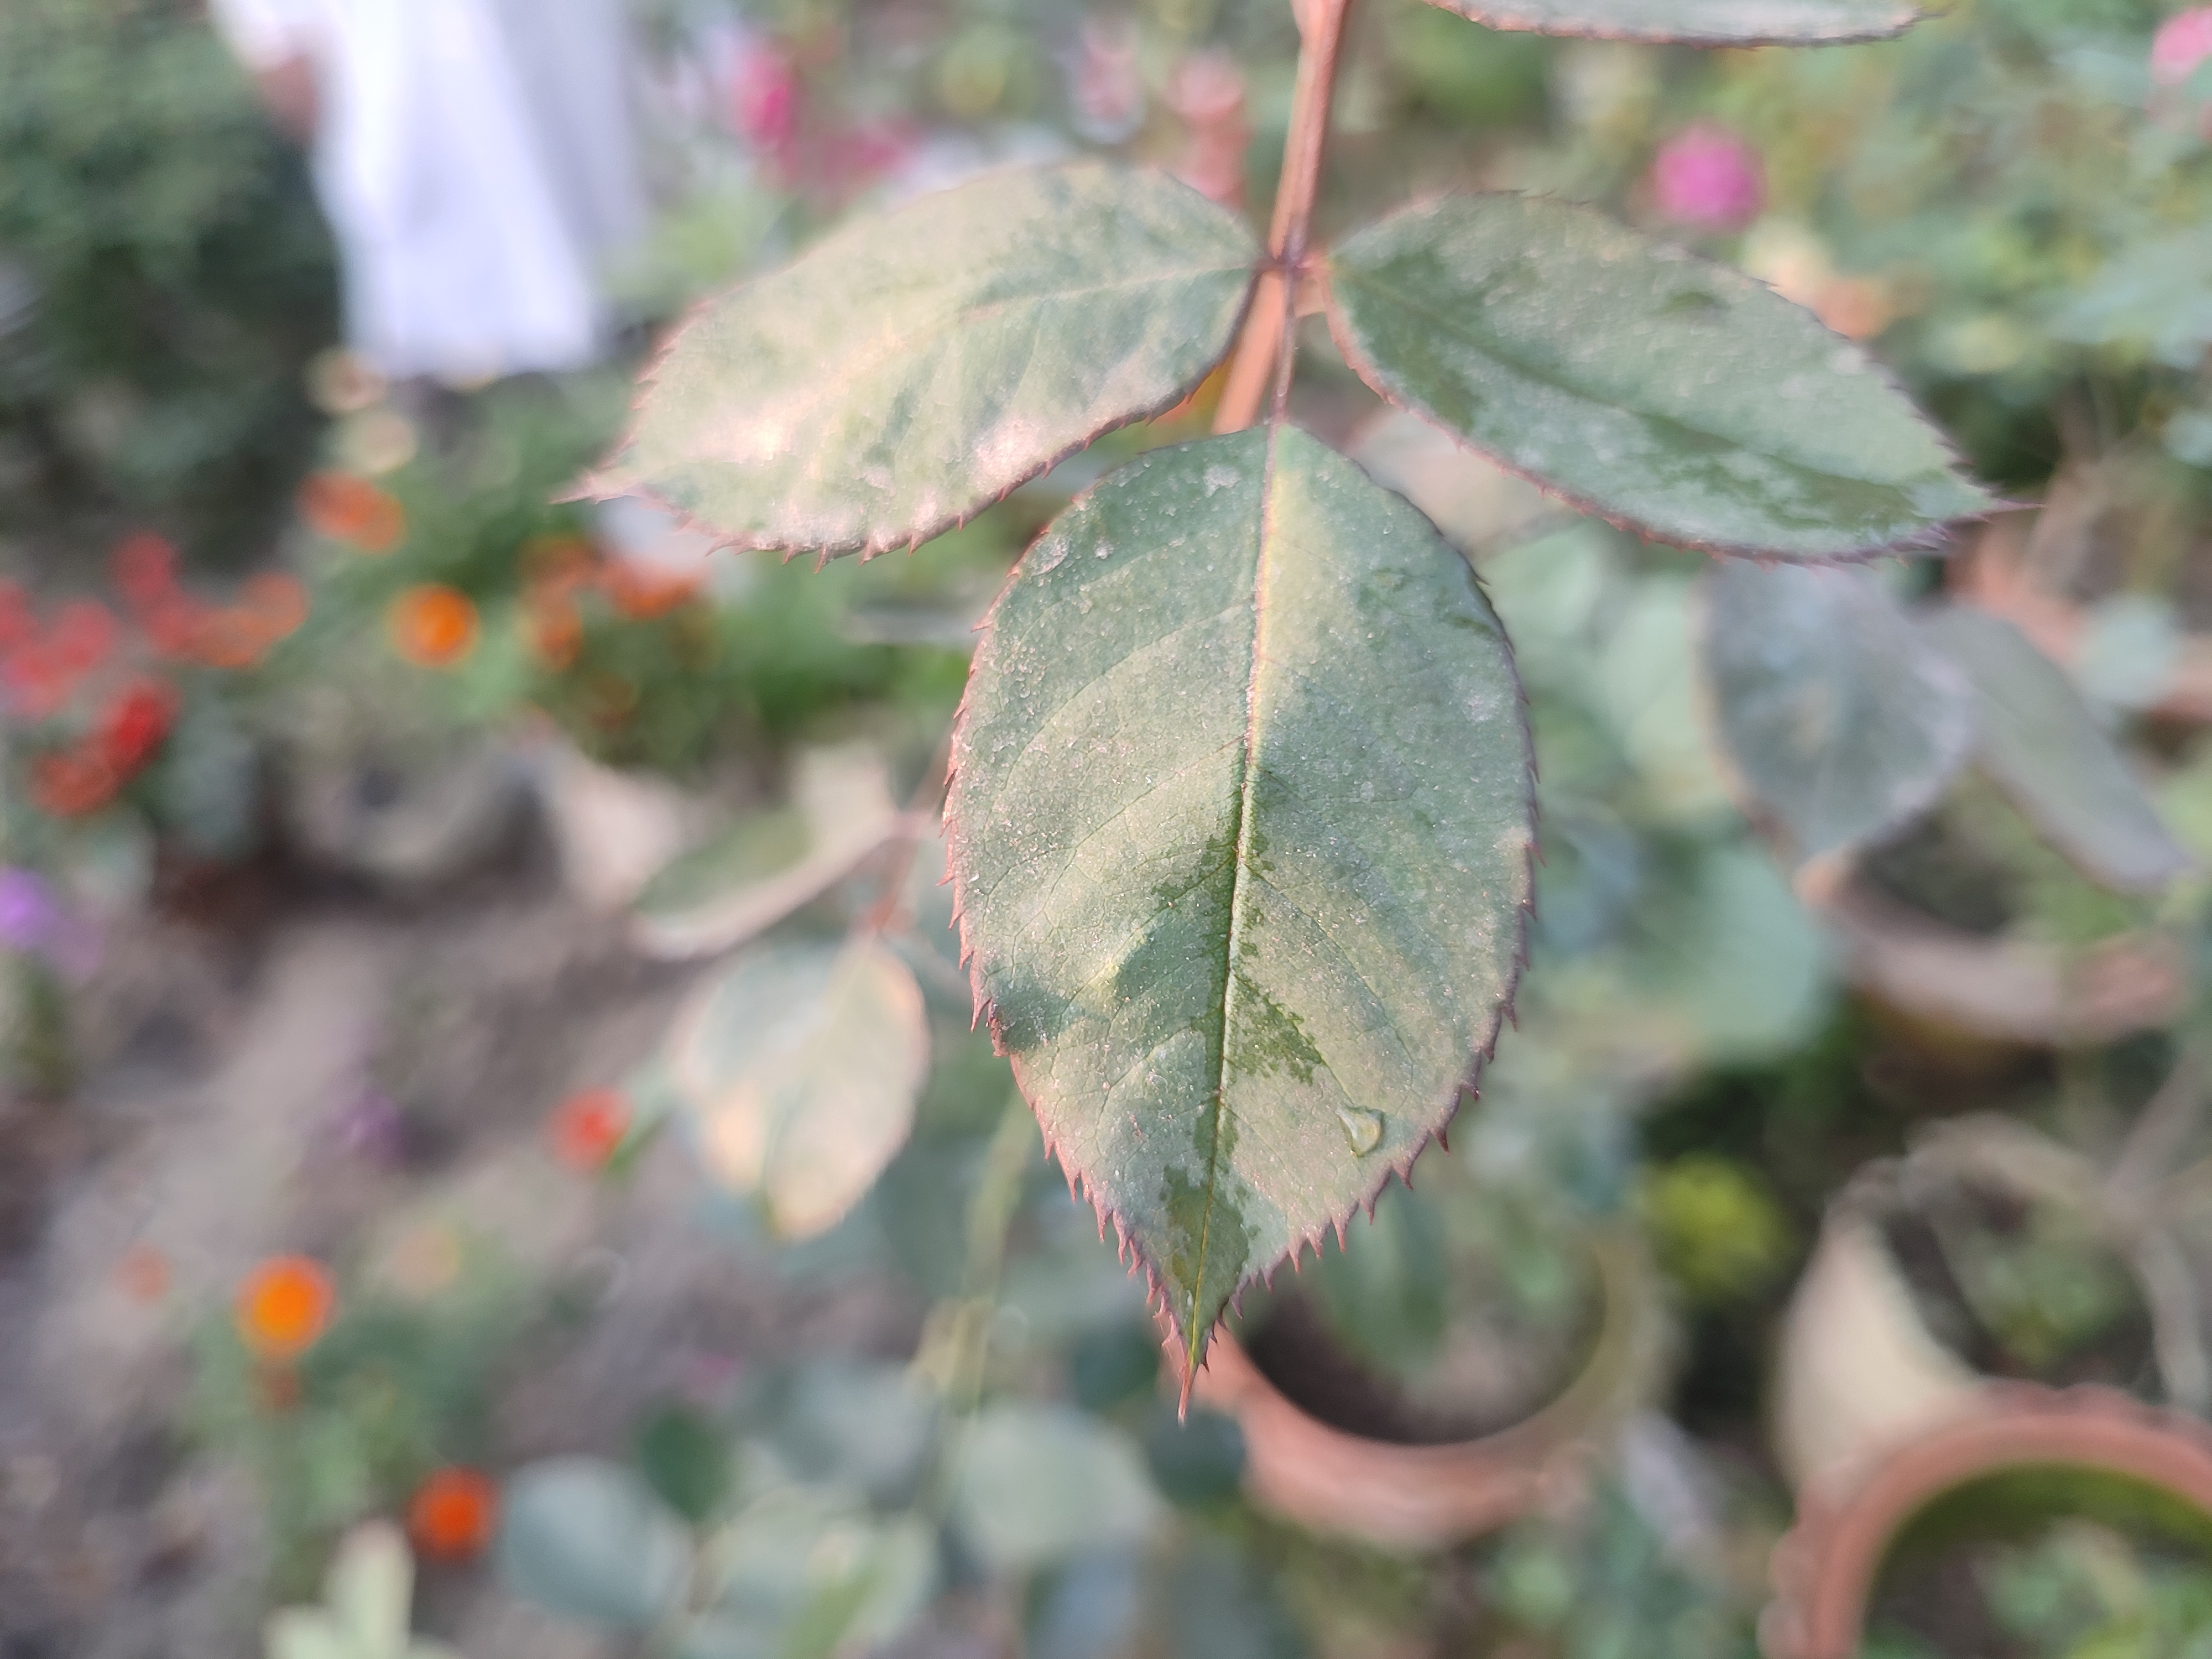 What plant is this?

rose
